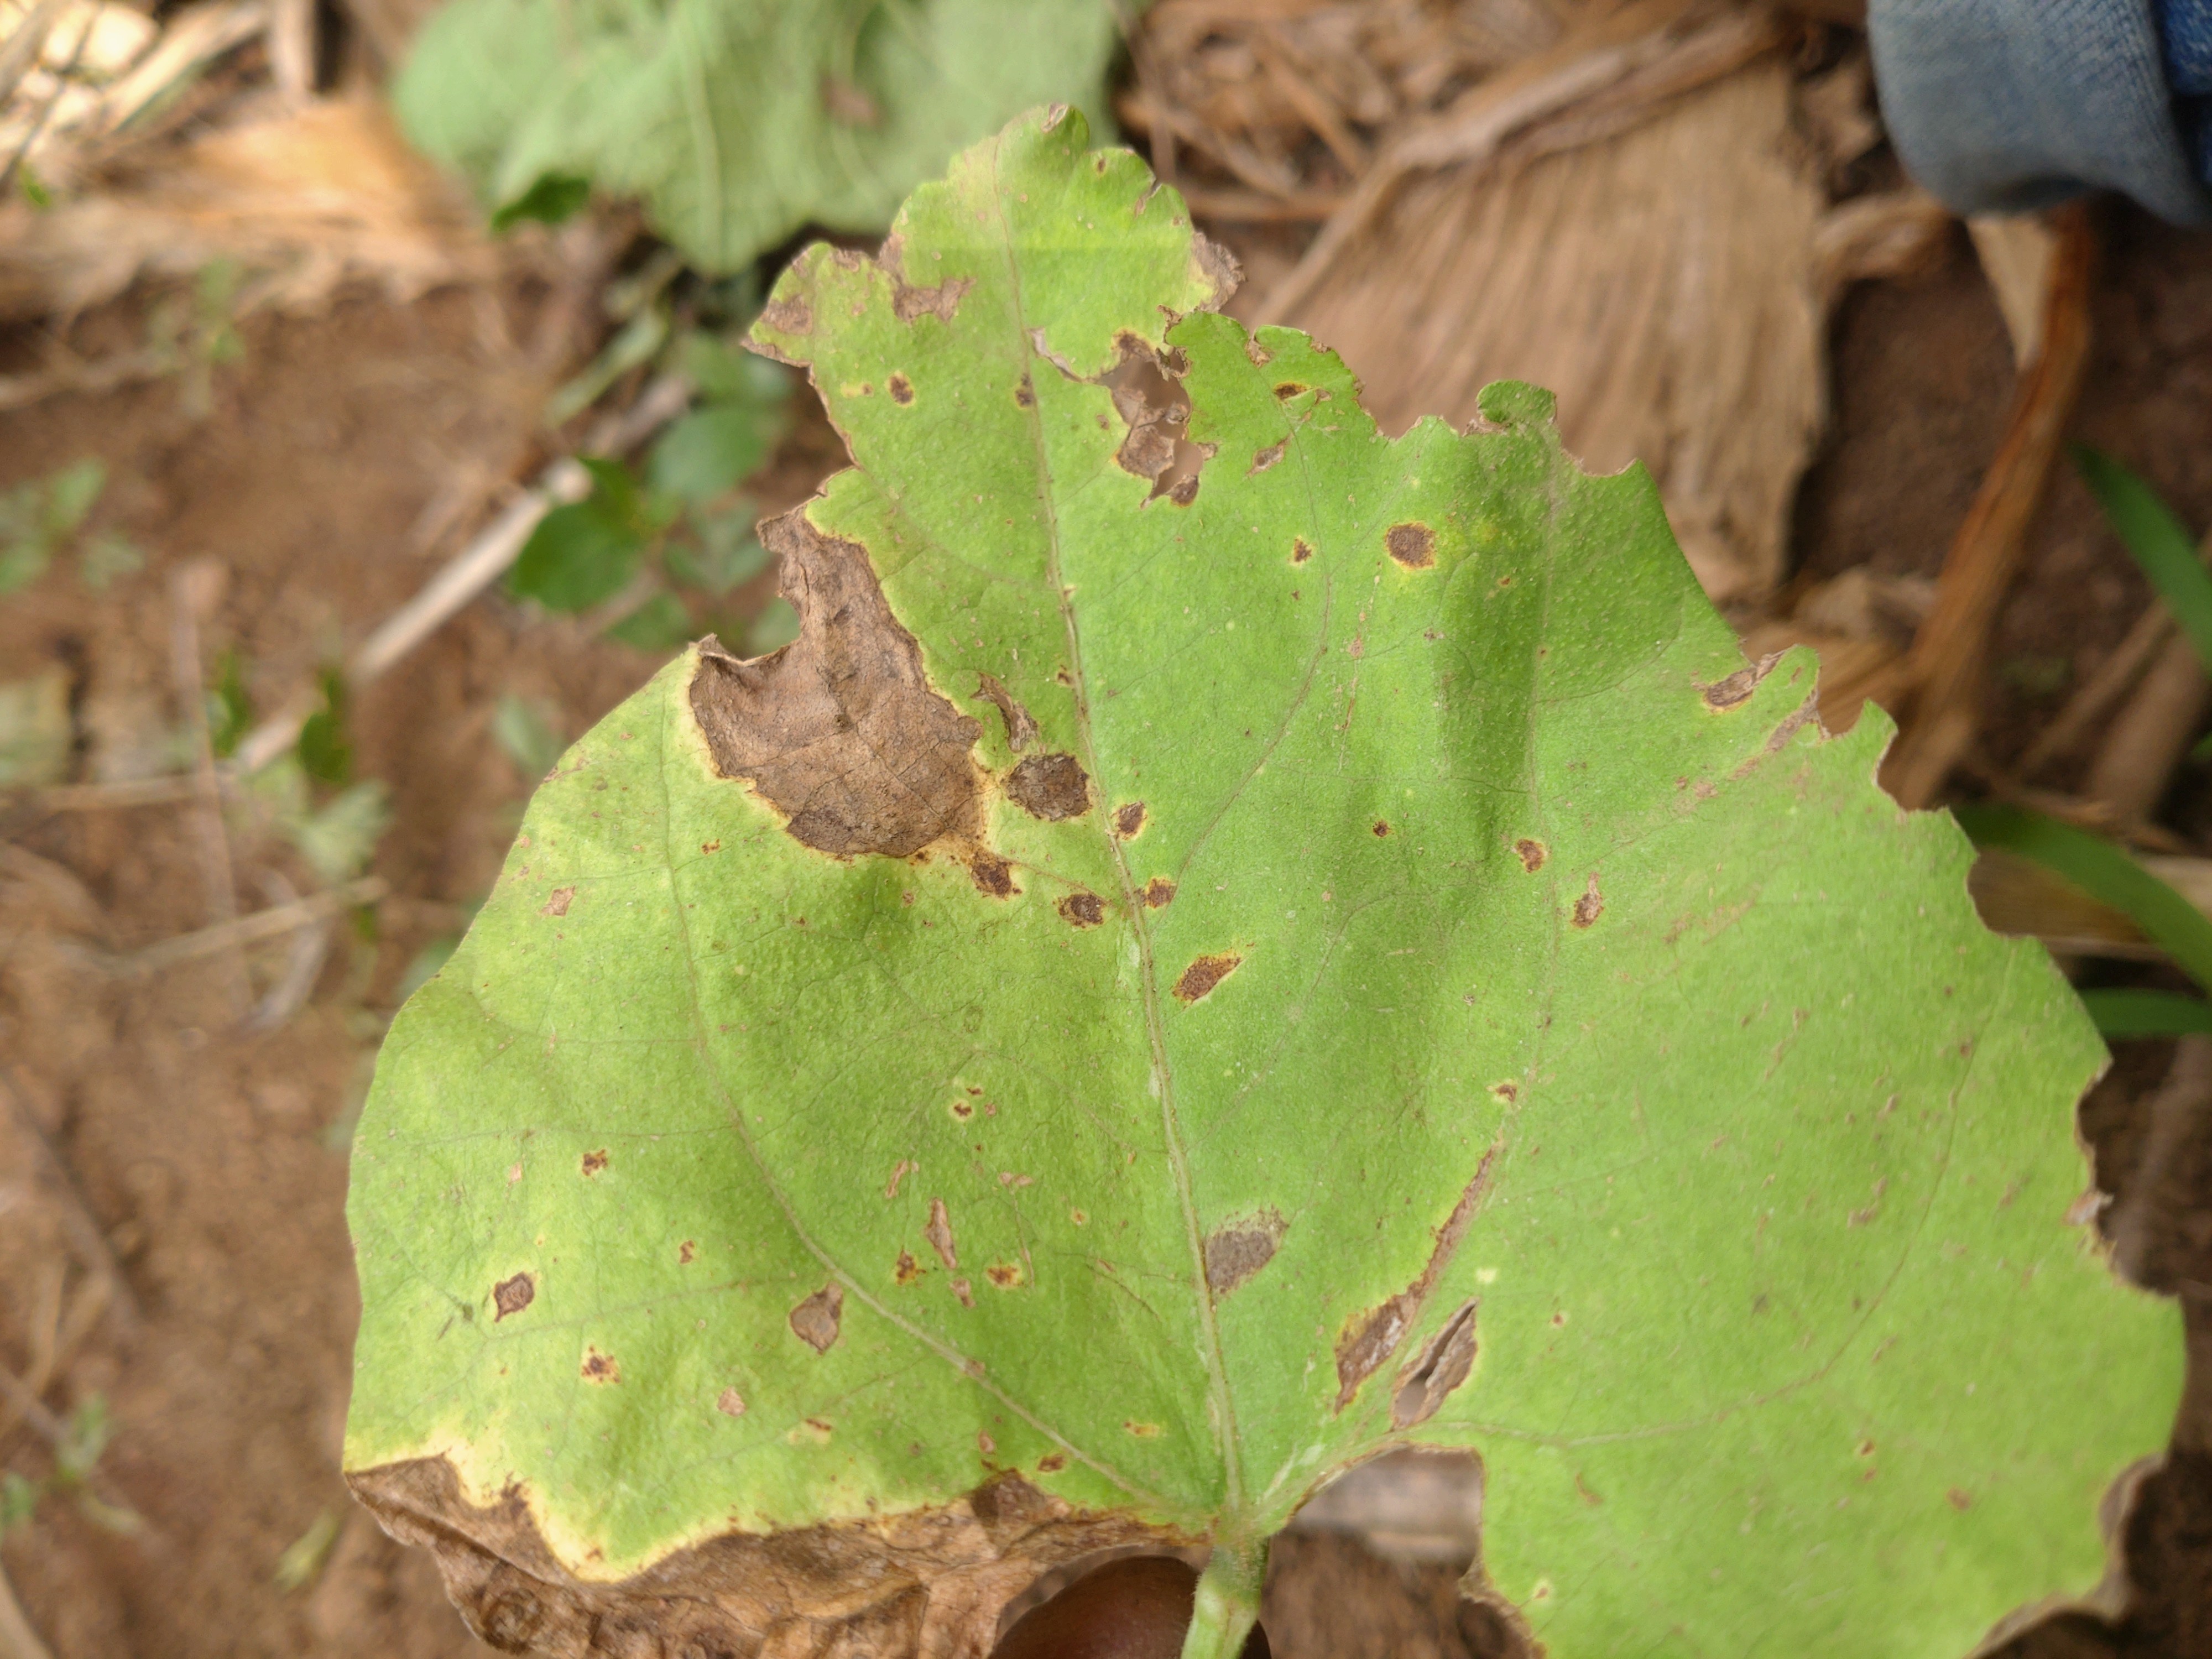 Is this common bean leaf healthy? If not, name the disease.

anthracnose
